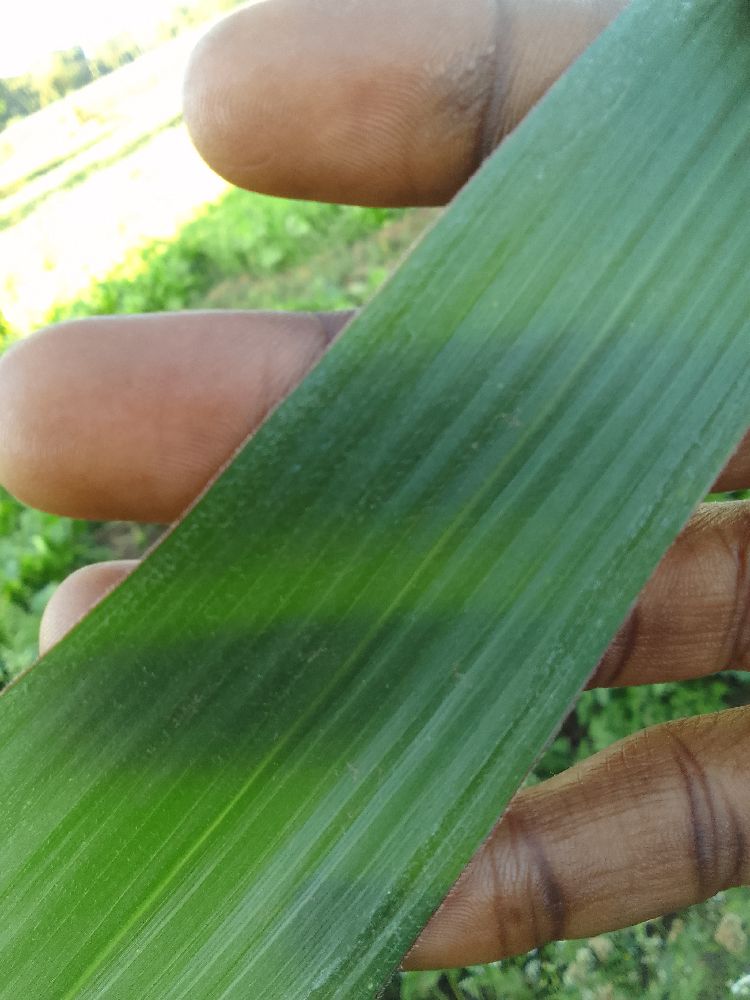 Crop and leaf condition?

maize, healthy
